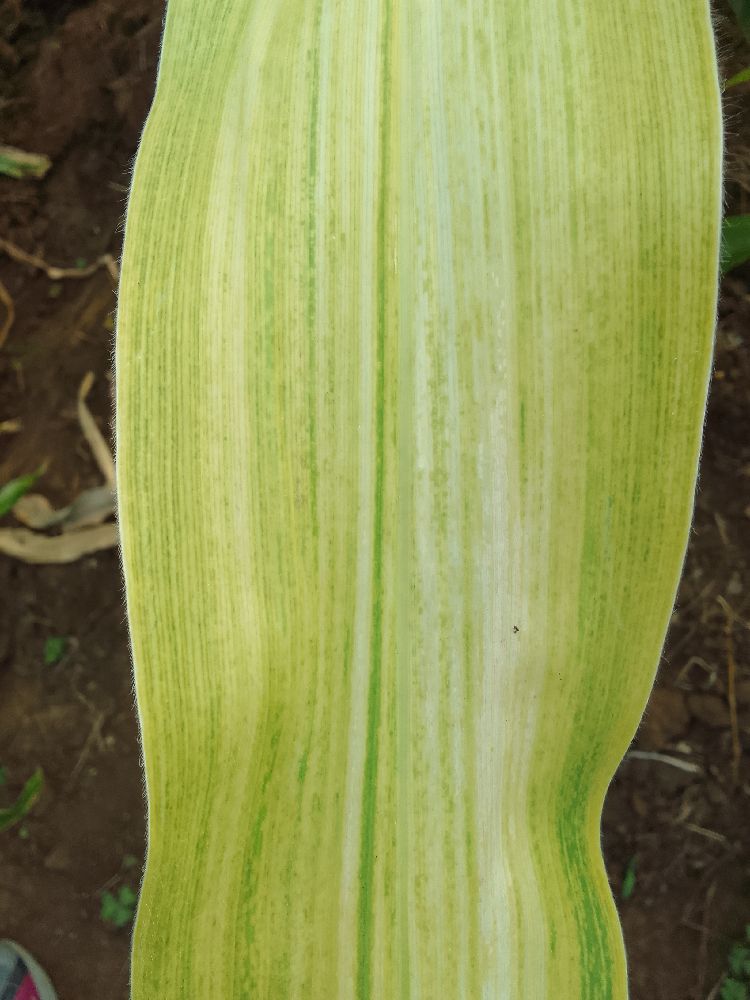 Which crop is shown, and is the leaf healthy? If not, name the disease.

maize, maize lethal necrosis
